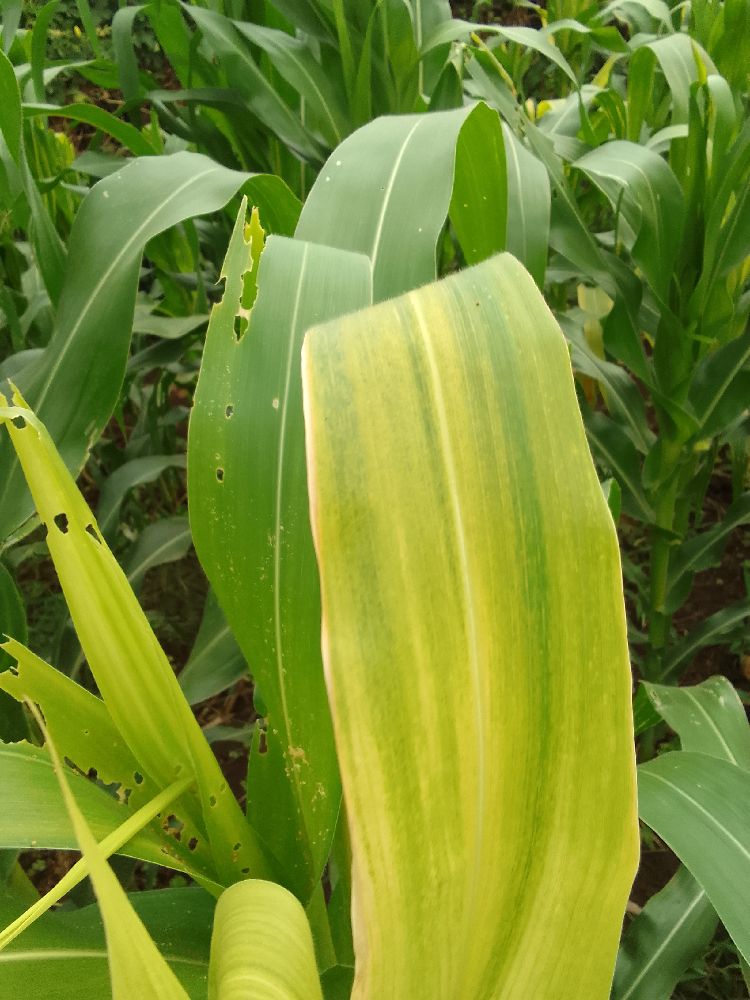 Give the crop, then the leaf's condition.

maize, maize lethal necrosis
